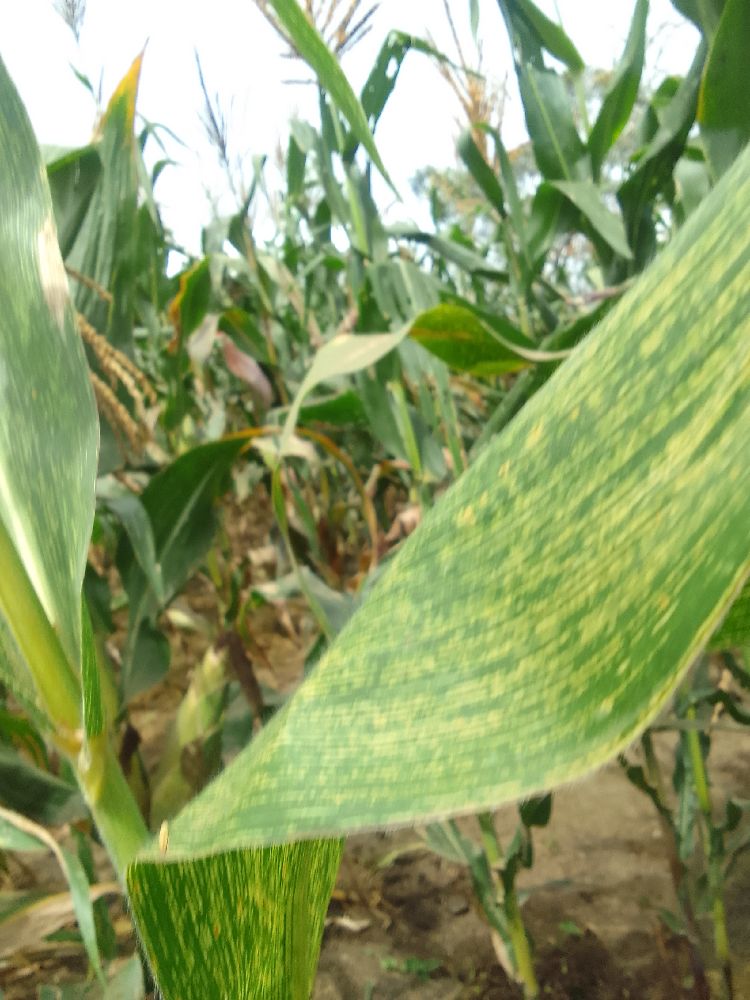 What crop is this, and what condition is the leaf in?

maize, maize streak virus
